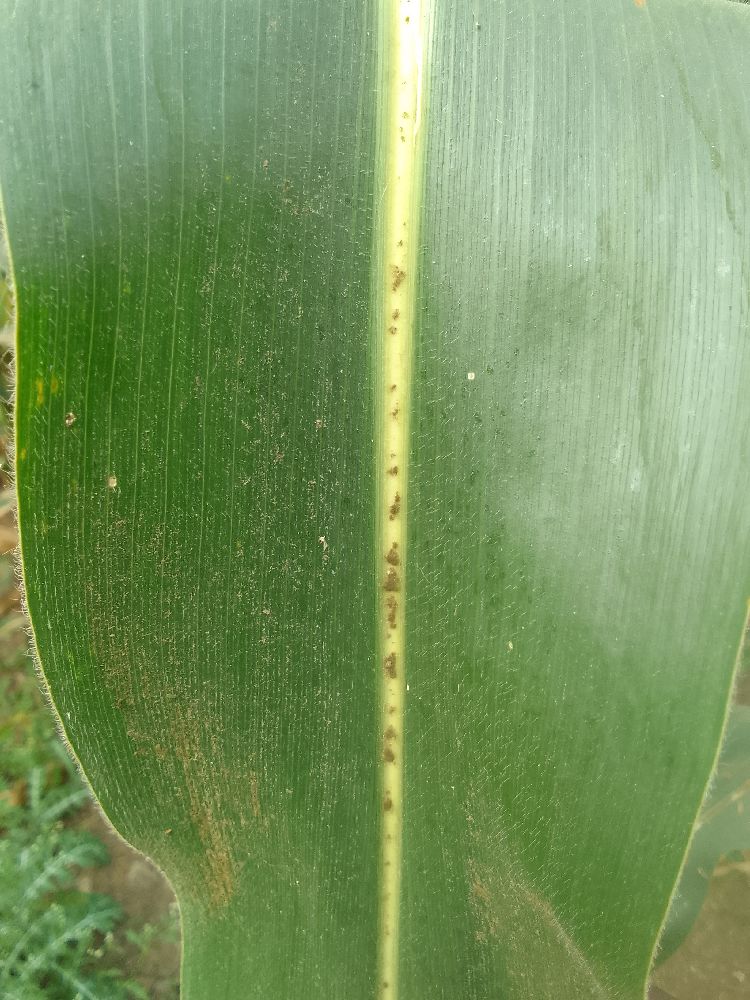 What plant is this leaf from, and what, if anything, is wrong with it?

maize, healthy
